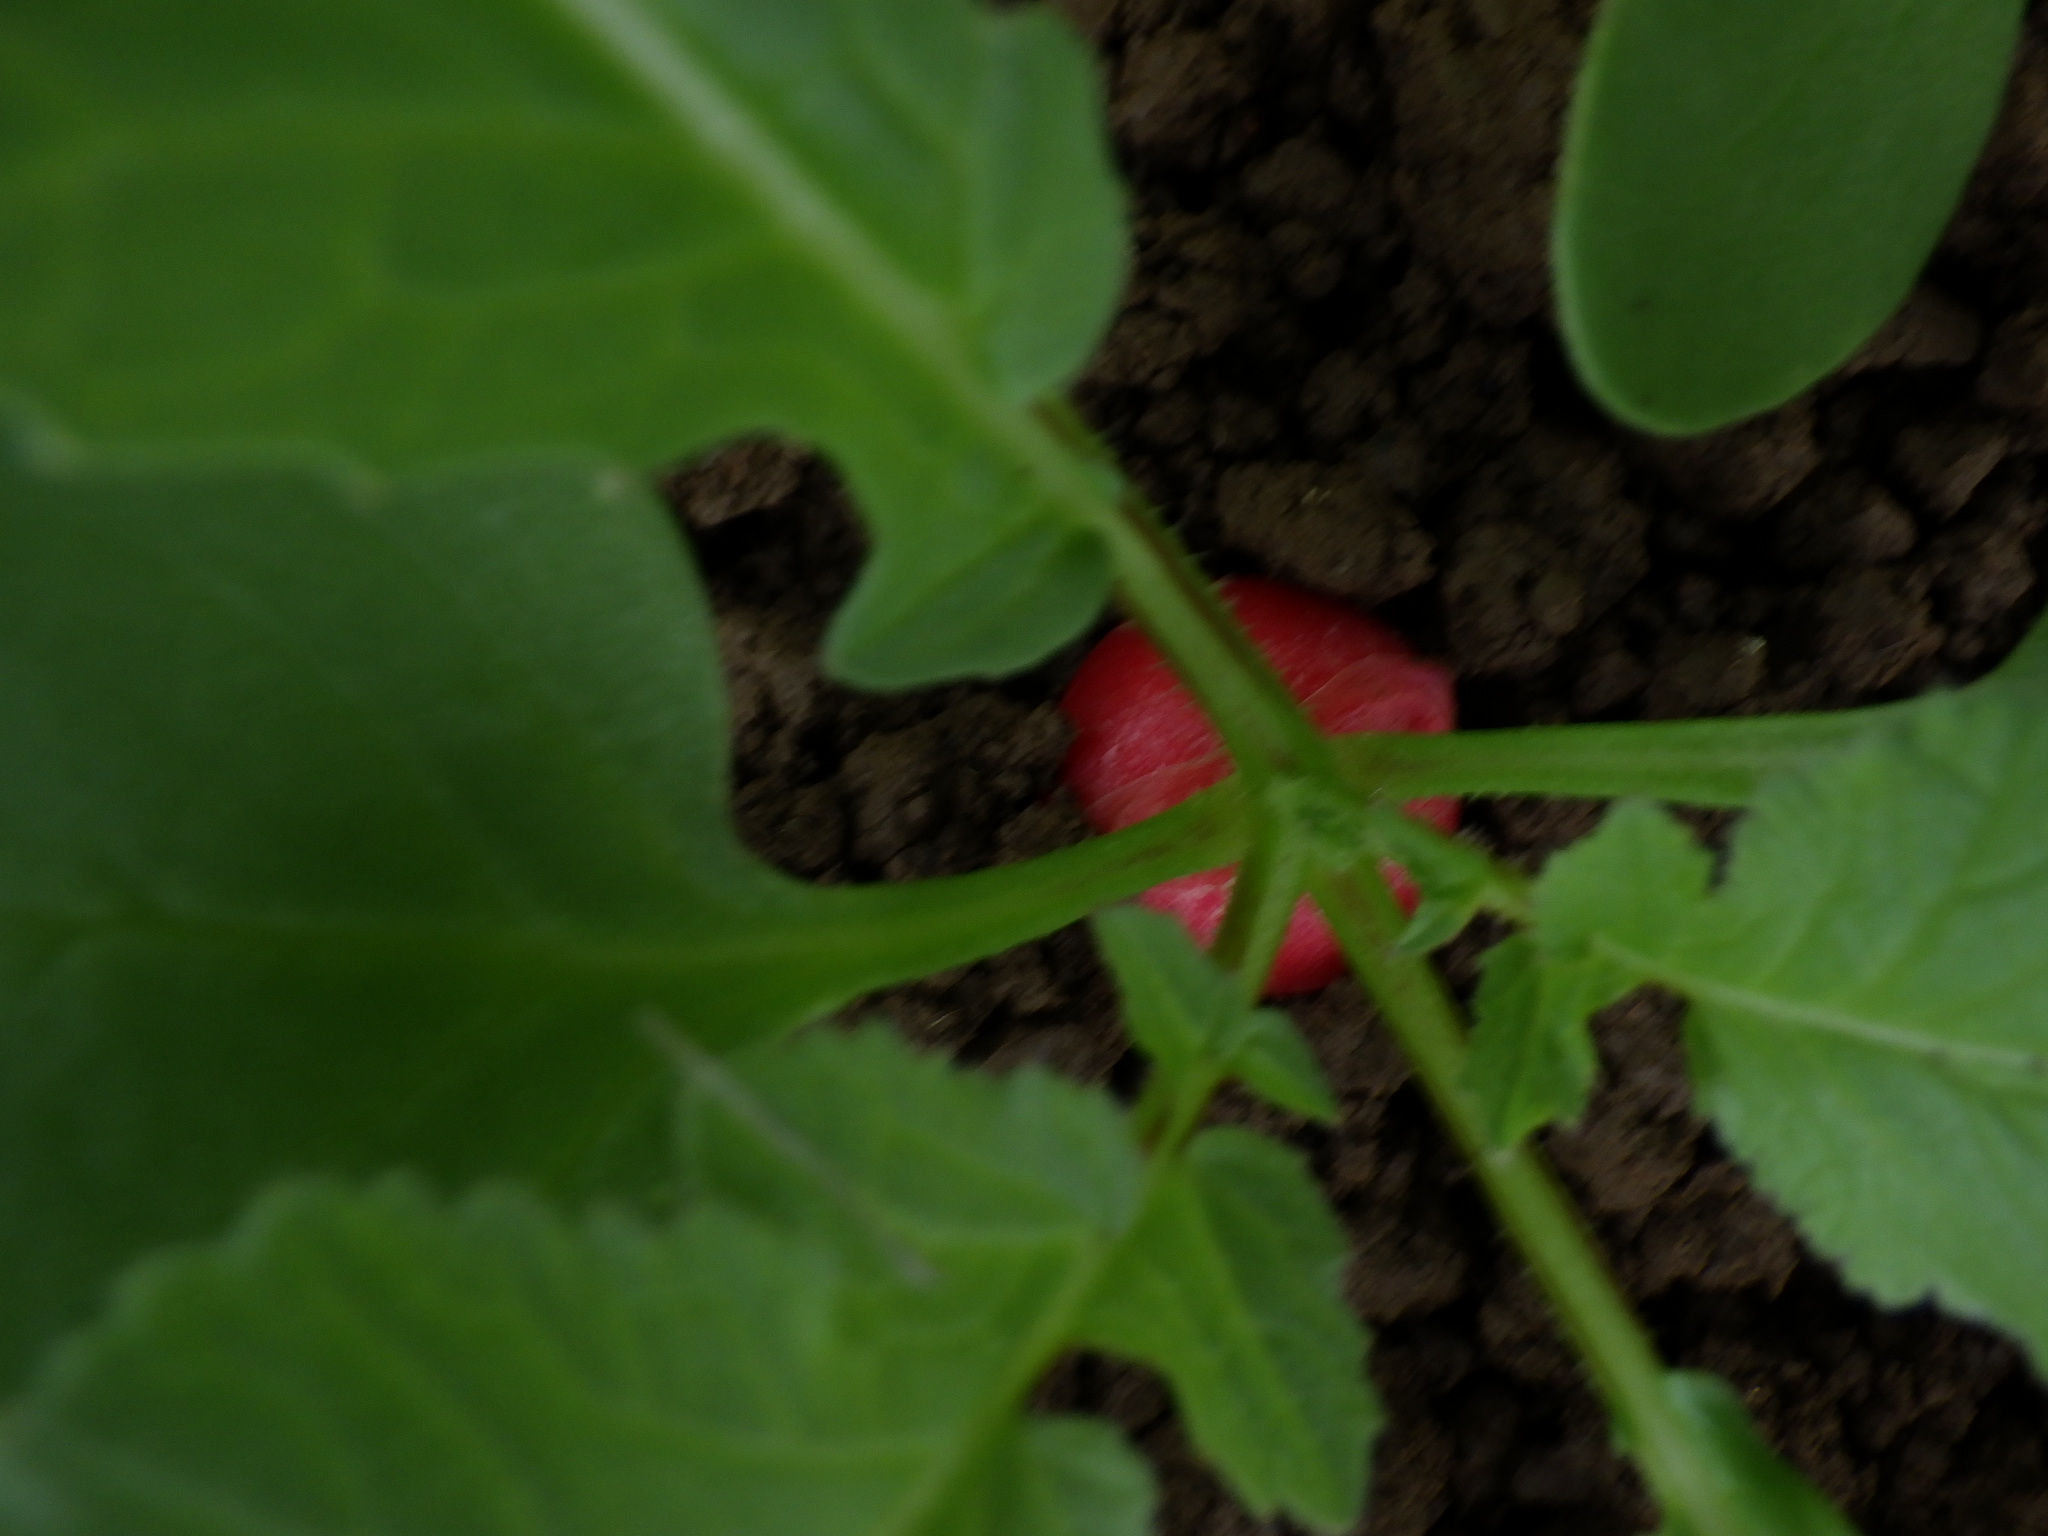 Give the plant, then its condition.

radish, healthy
